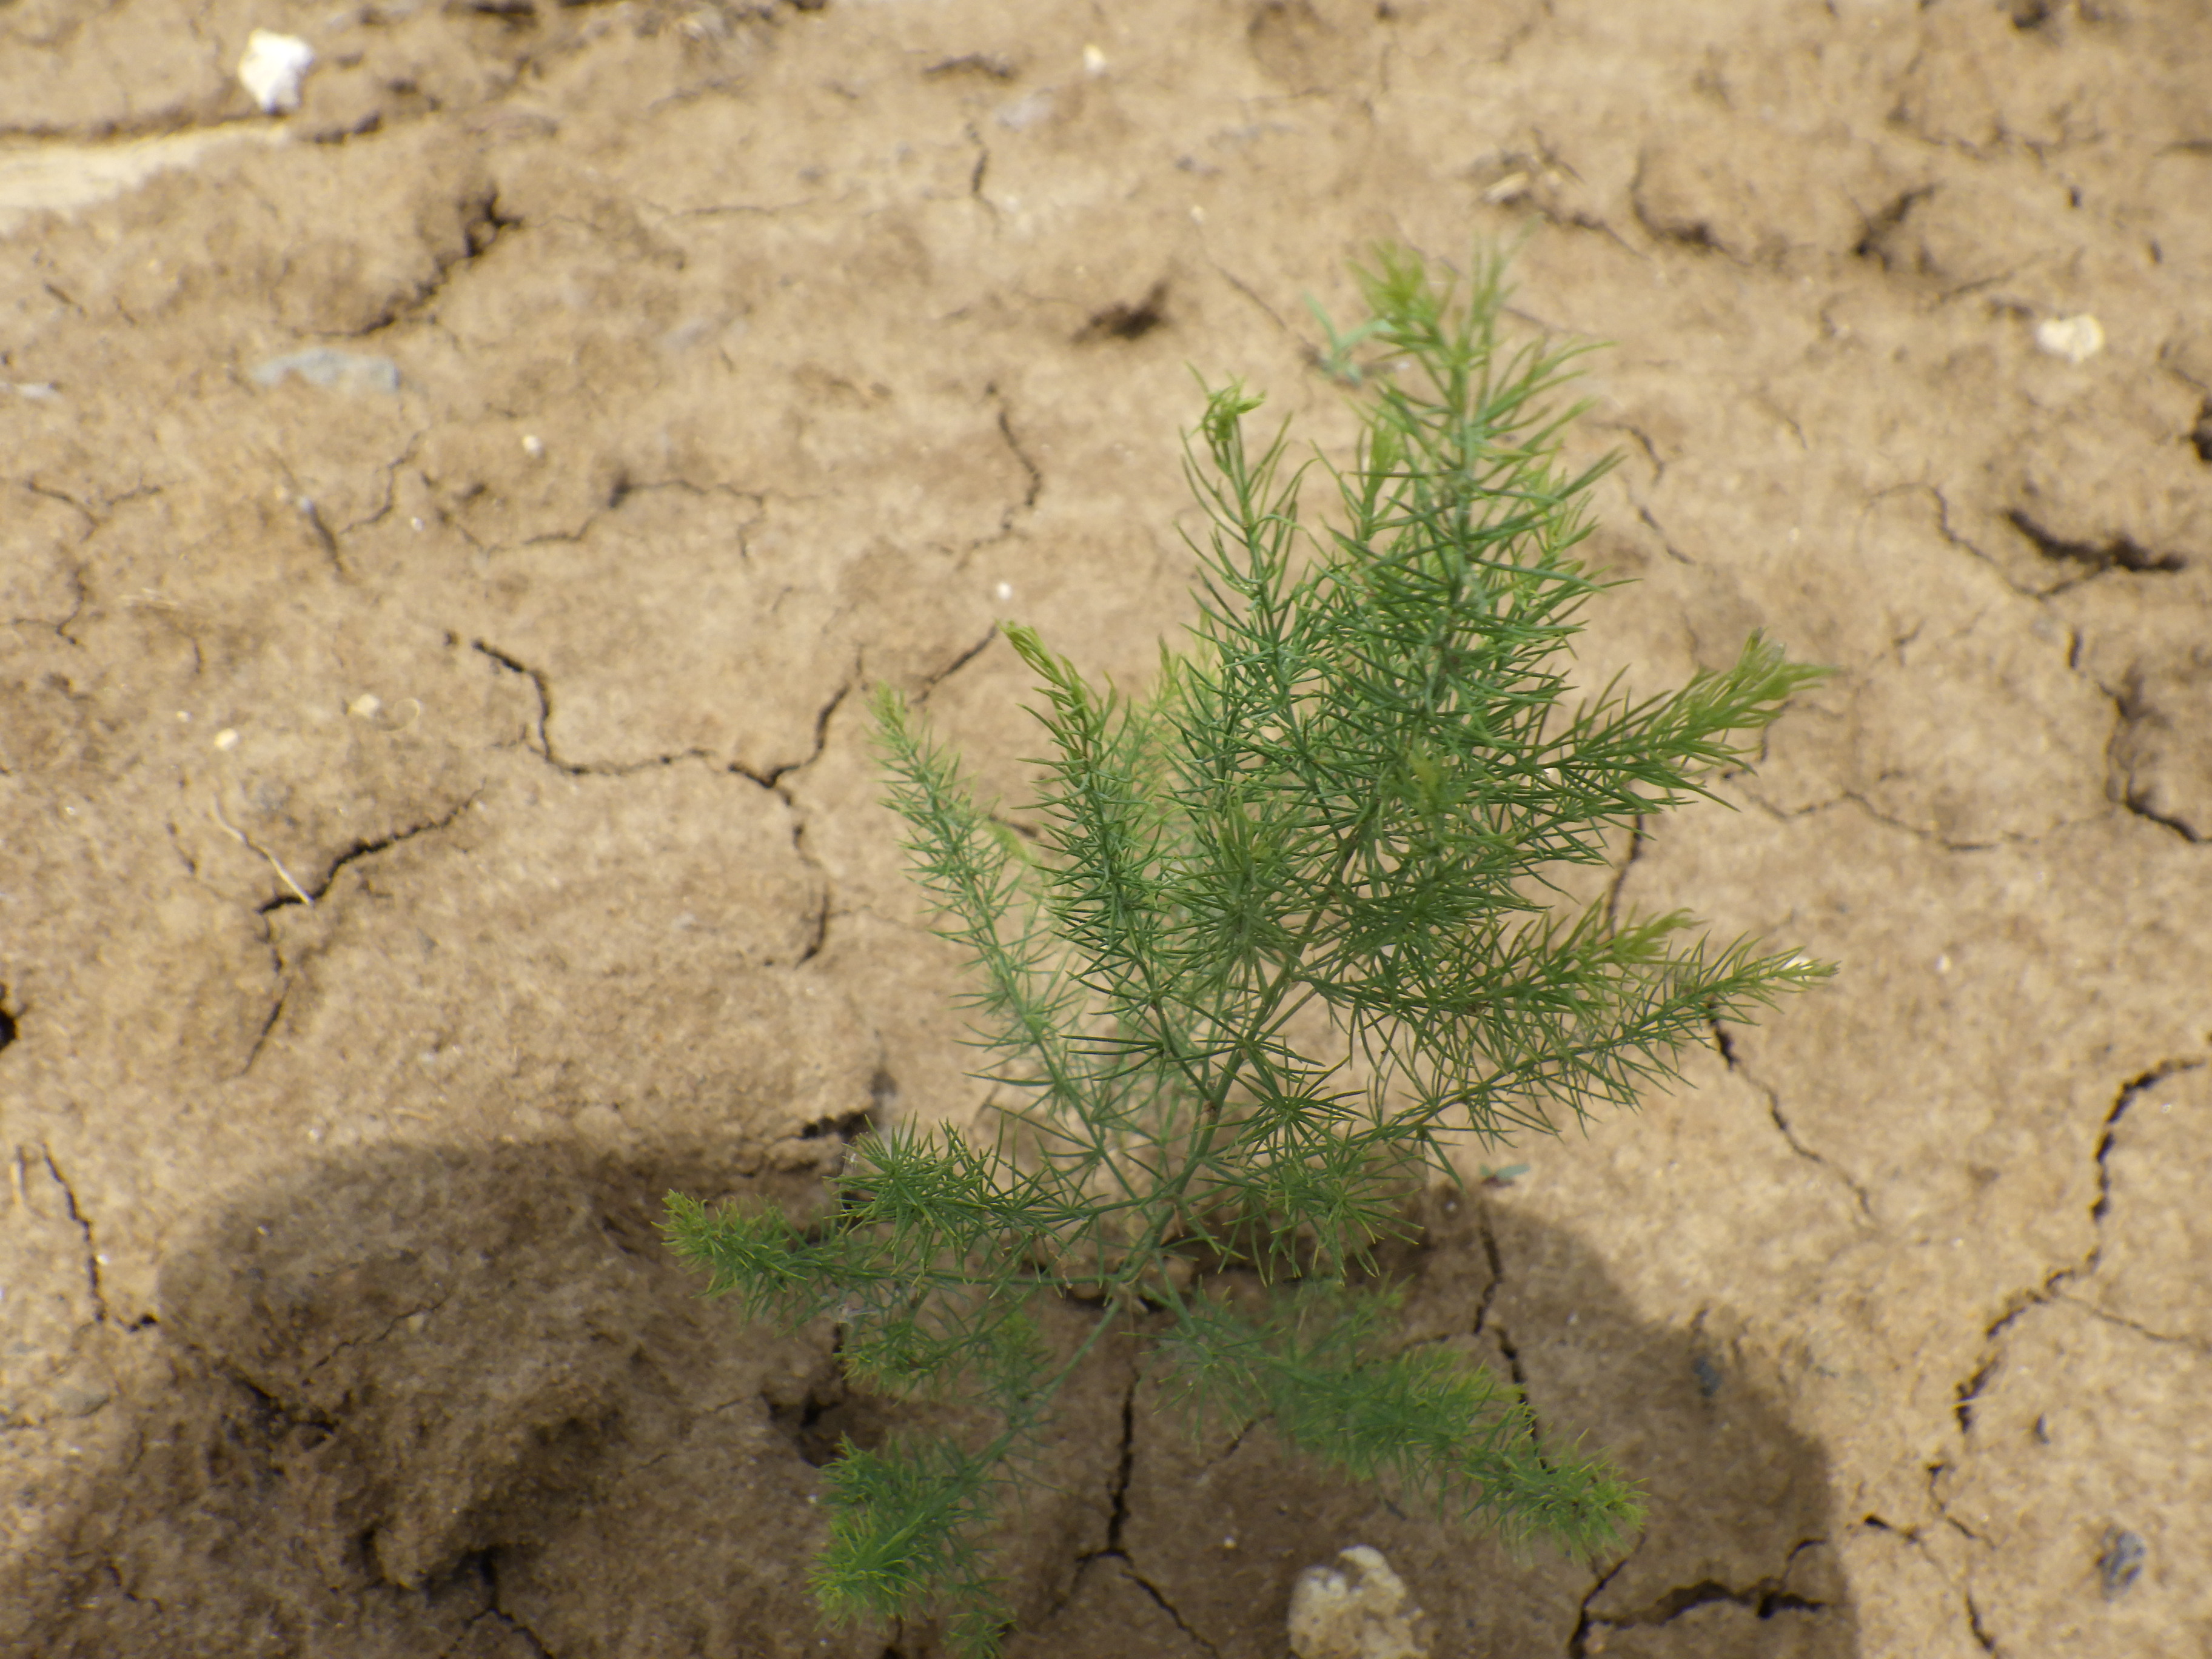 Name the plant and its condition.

asparagus, healthy
